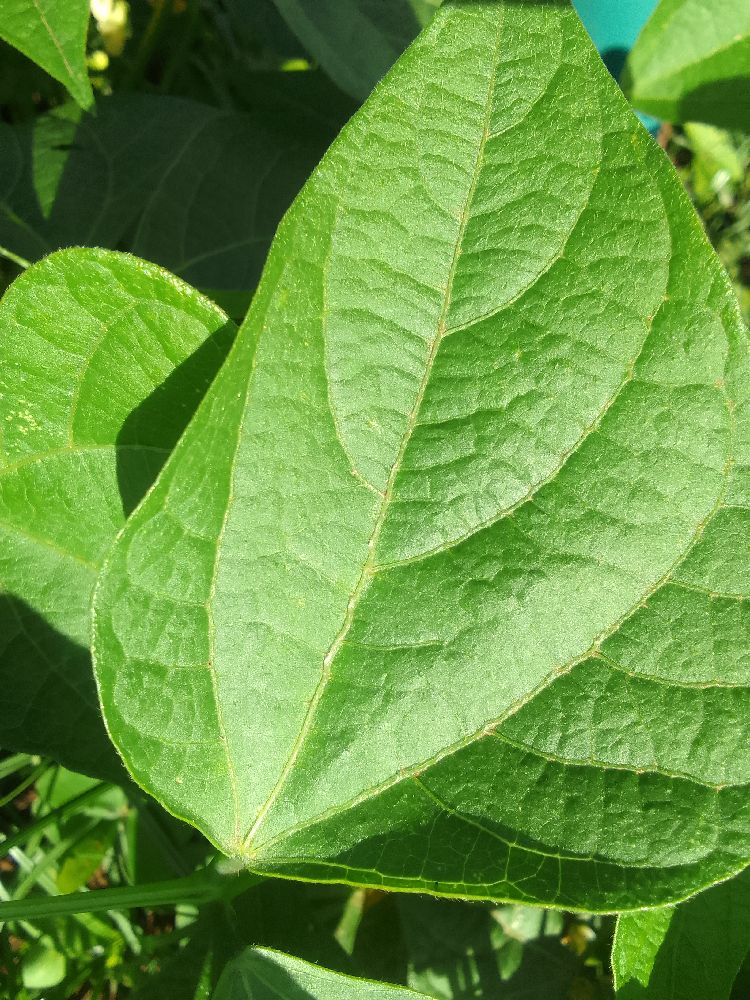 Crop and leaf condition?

common bean, healthy
